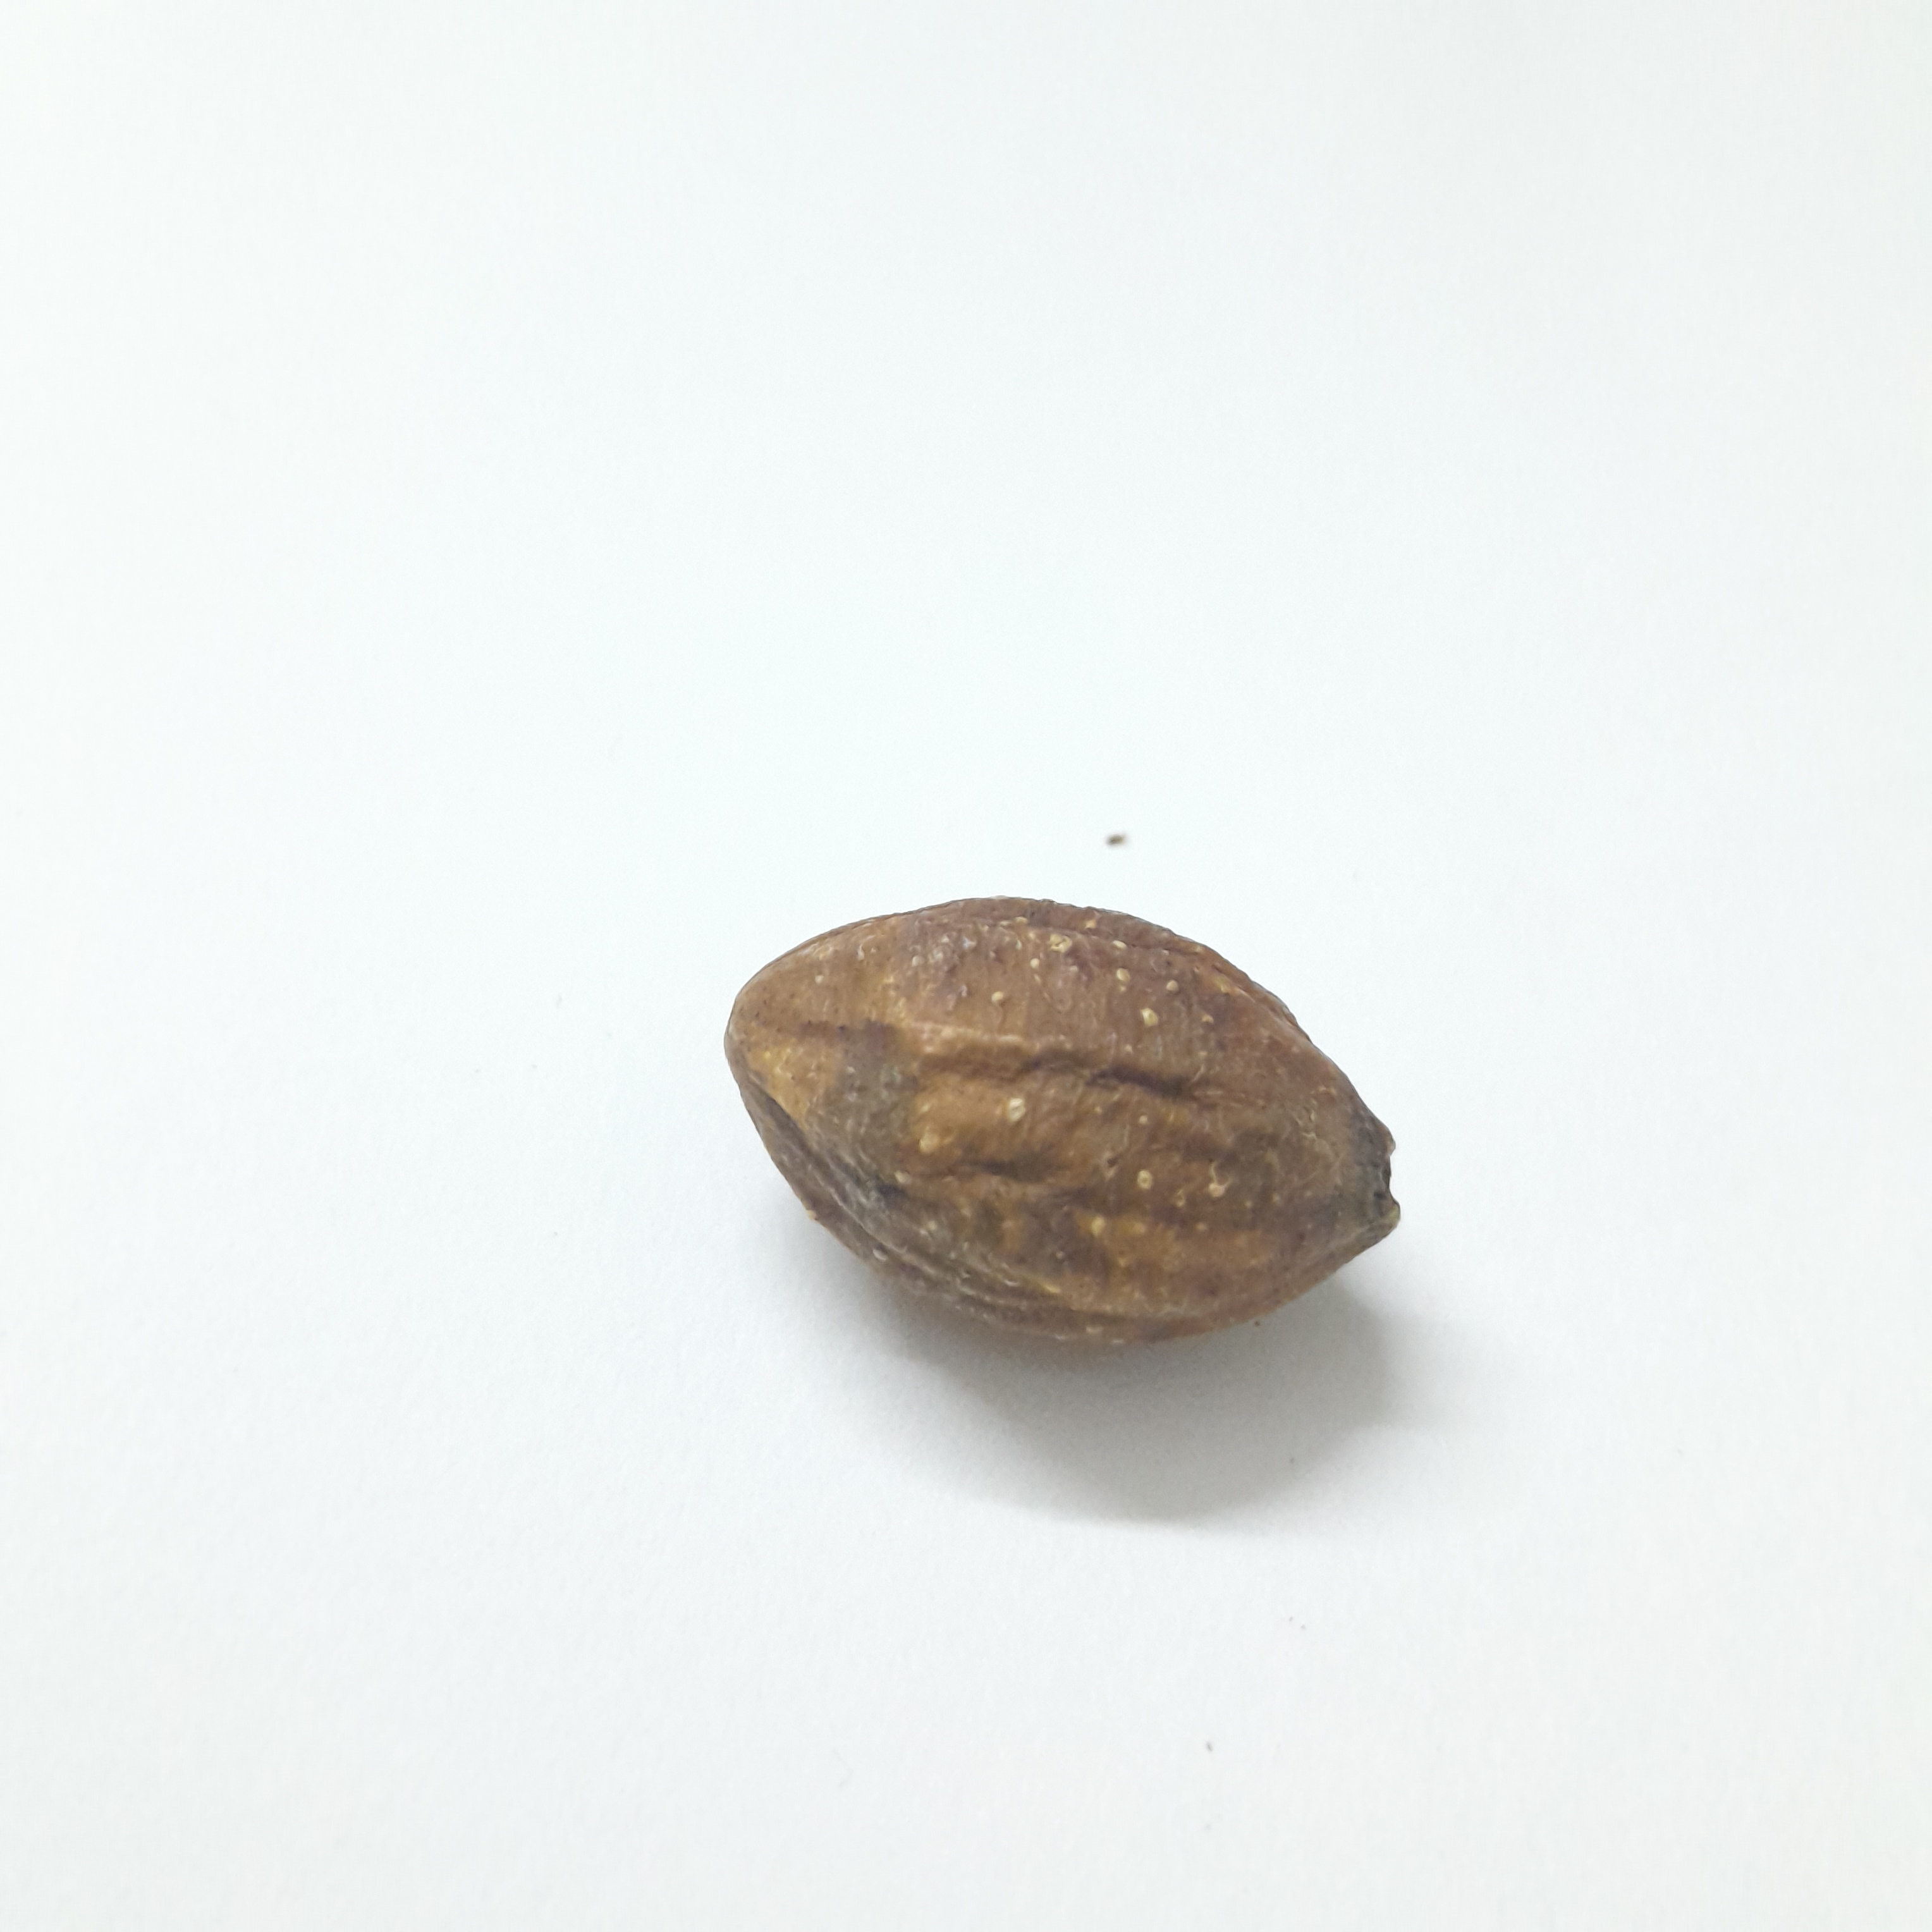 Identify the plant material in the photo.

hirdaa
